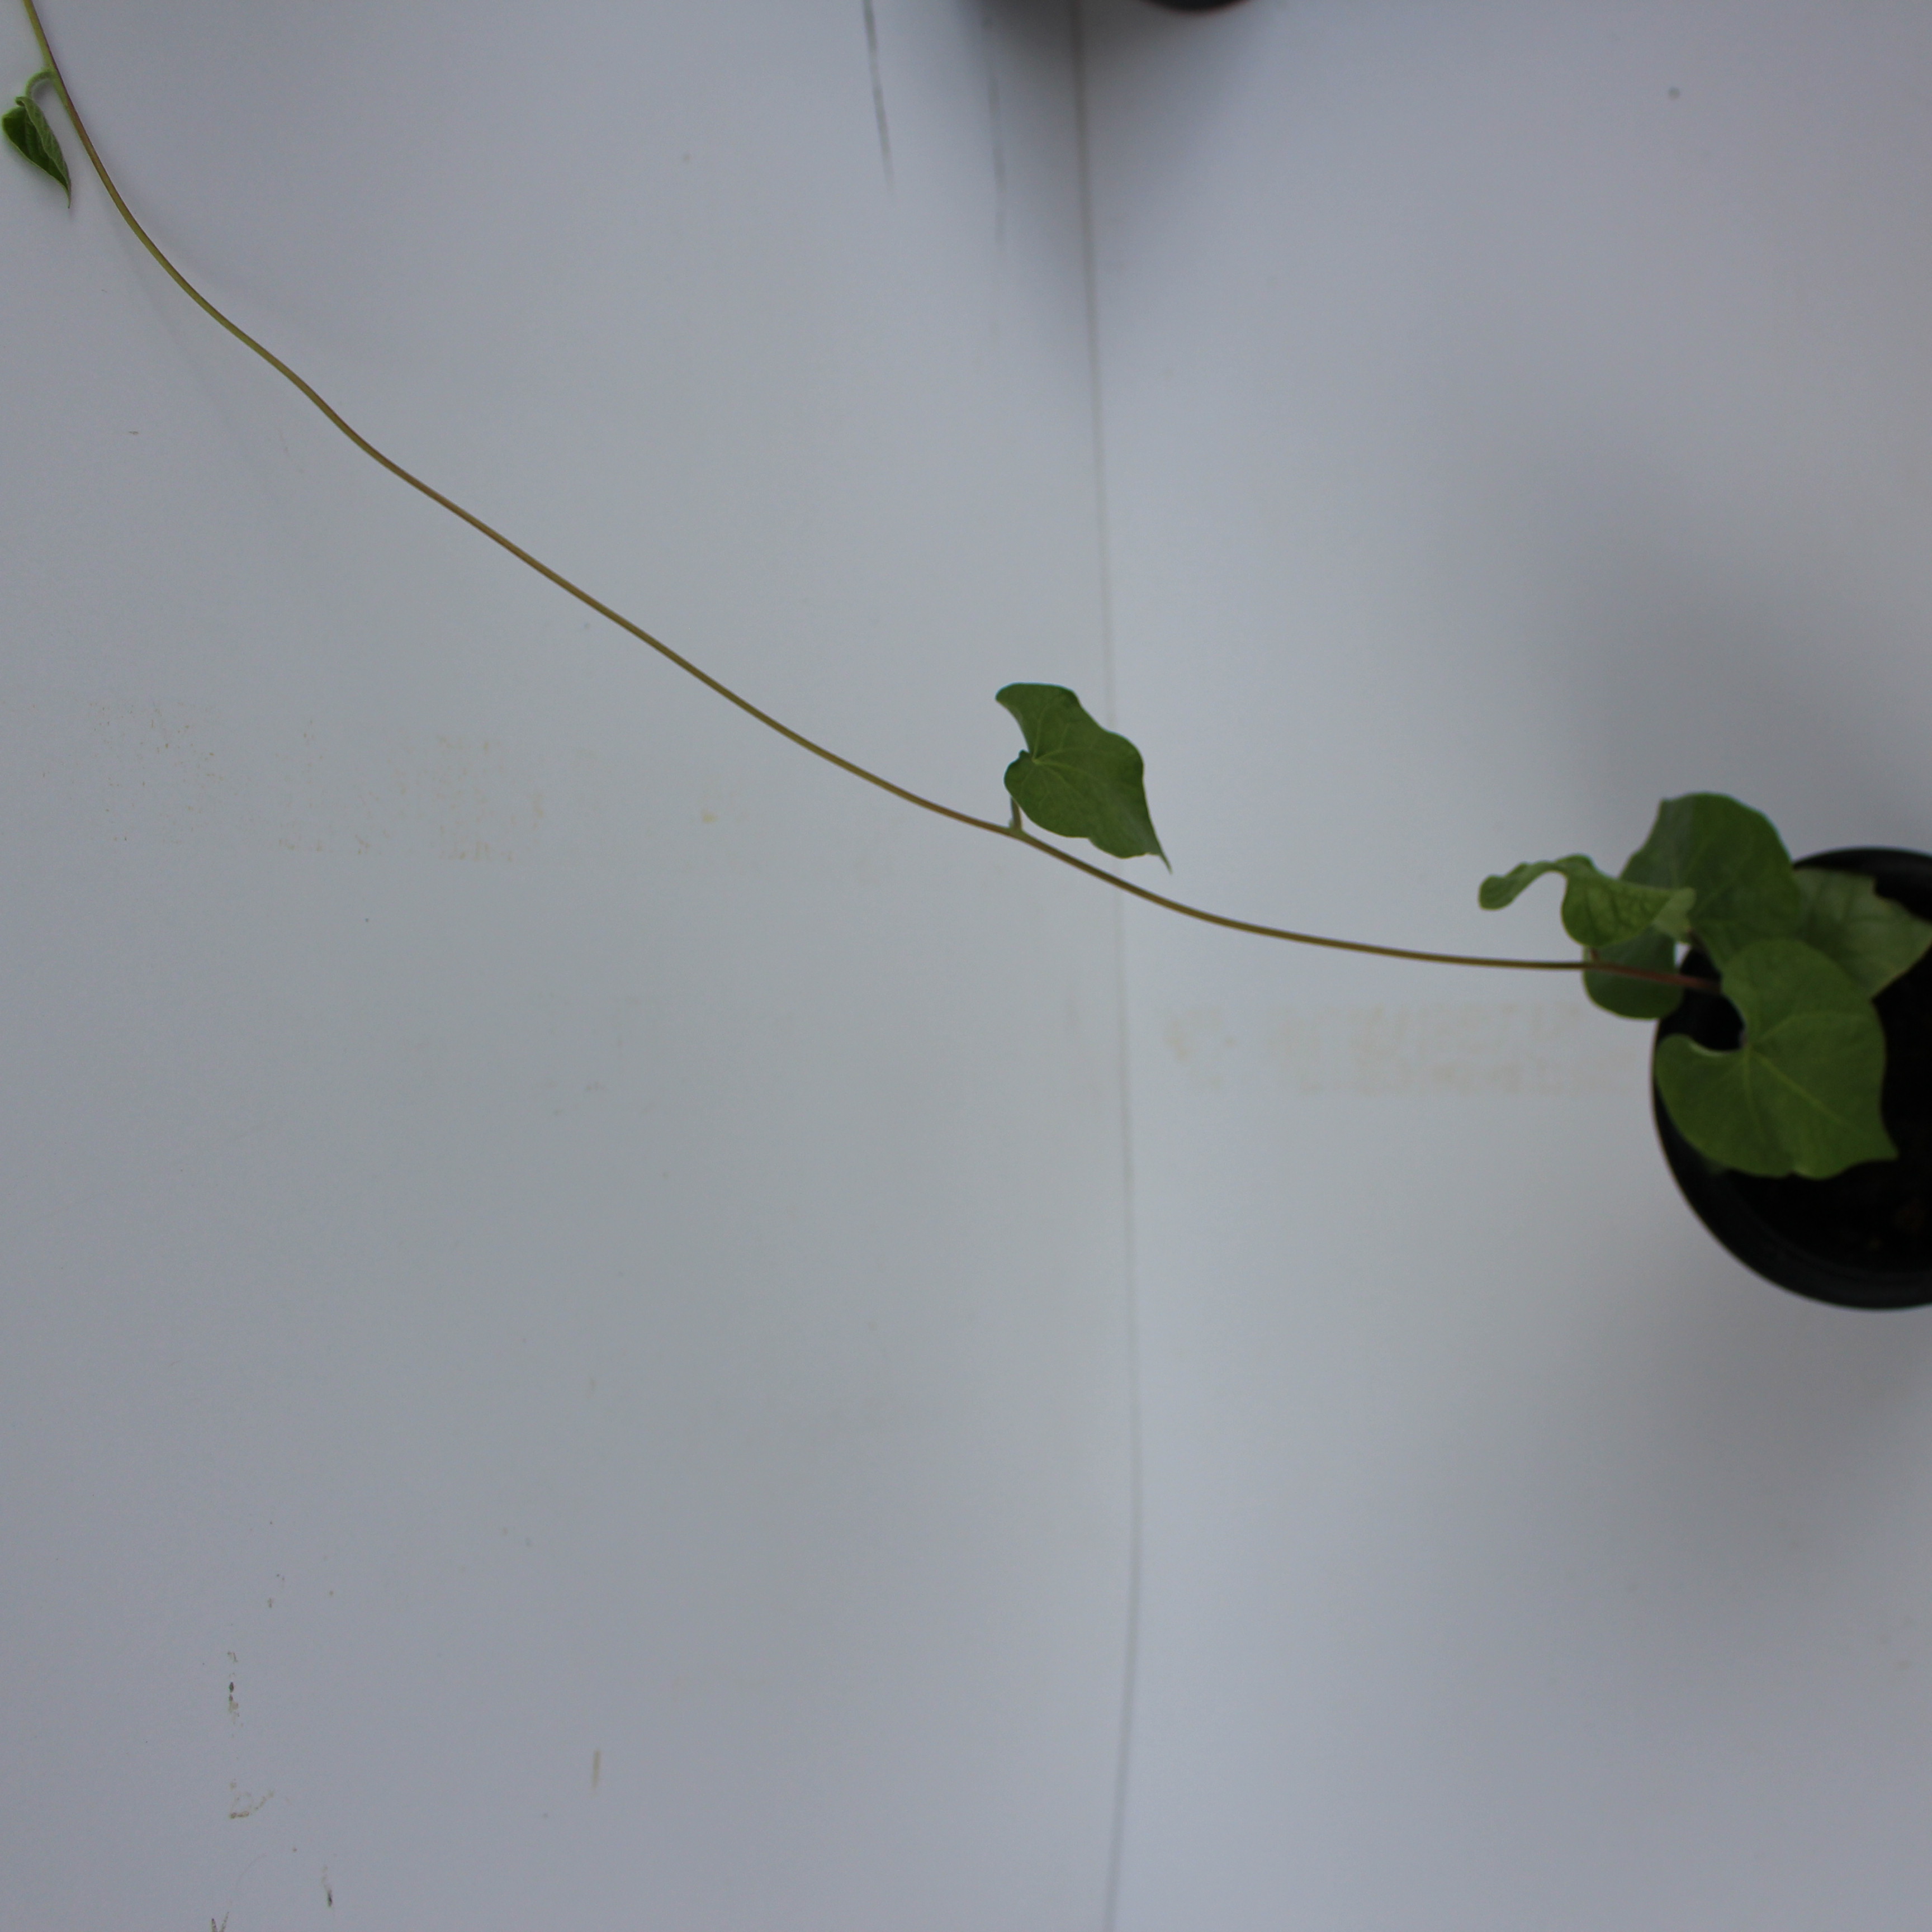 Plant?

Convolvulus arvensis
